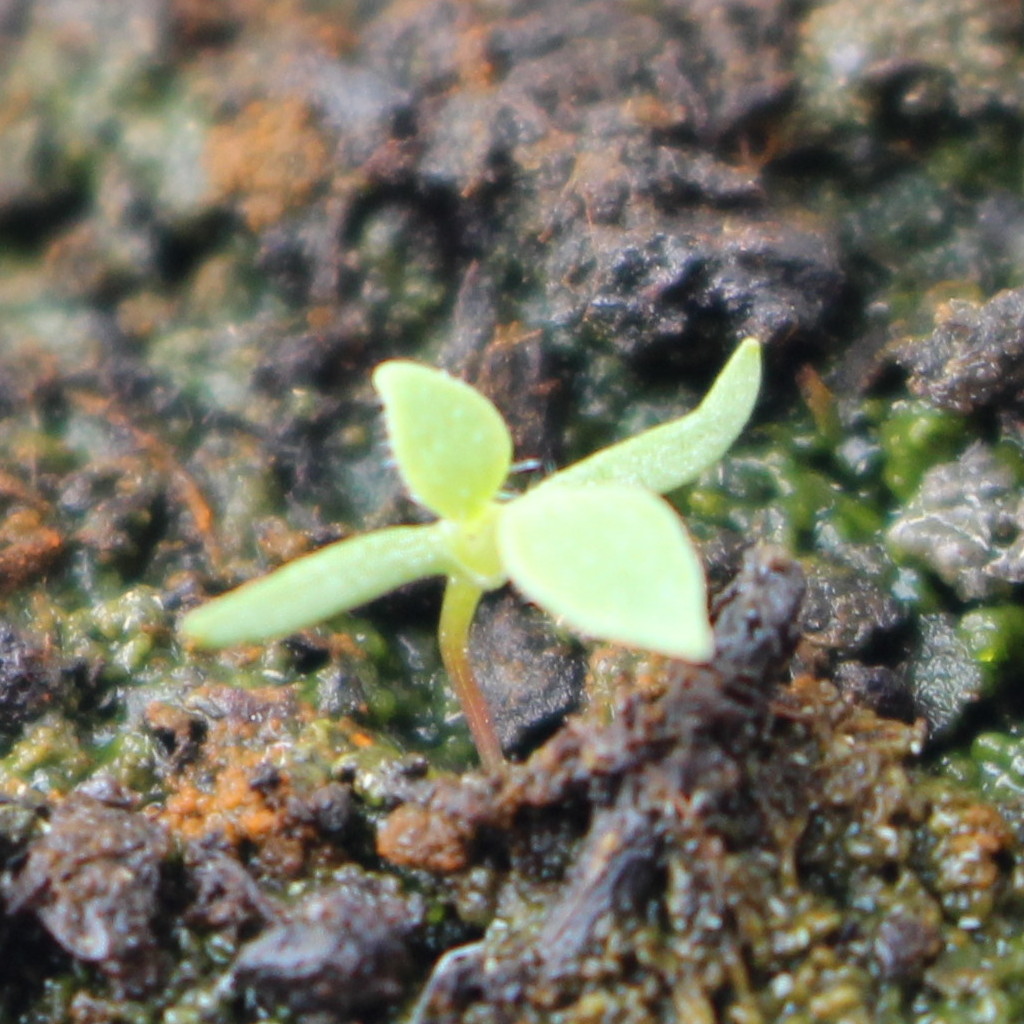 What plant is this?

Papaver rhoeas
